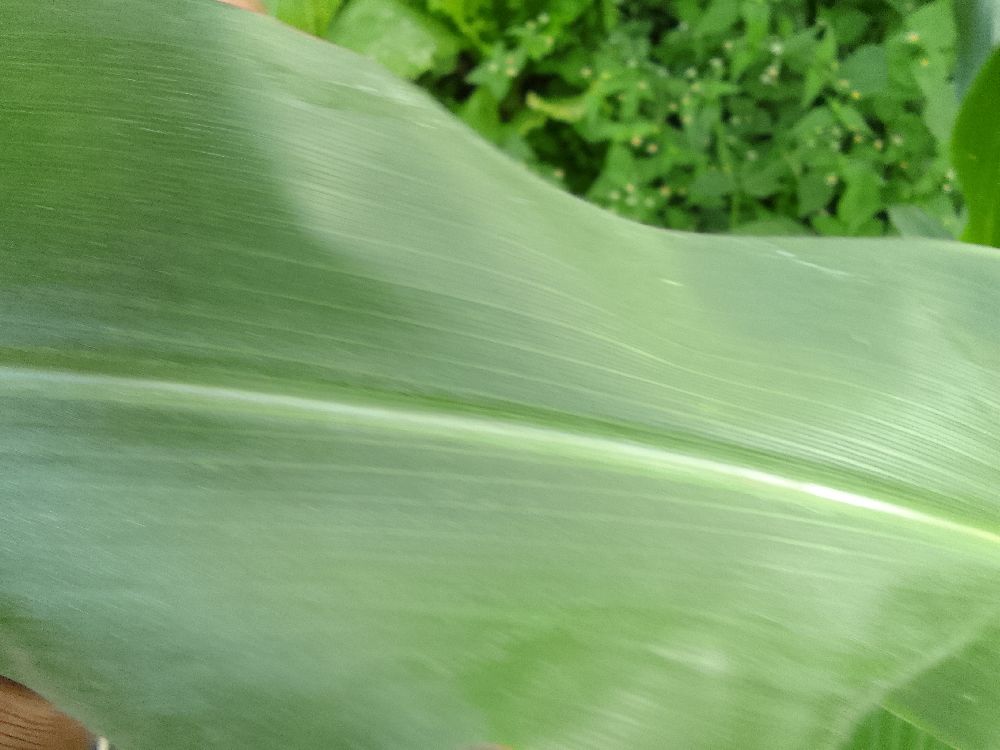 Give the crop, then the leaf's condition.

maize, healthy
